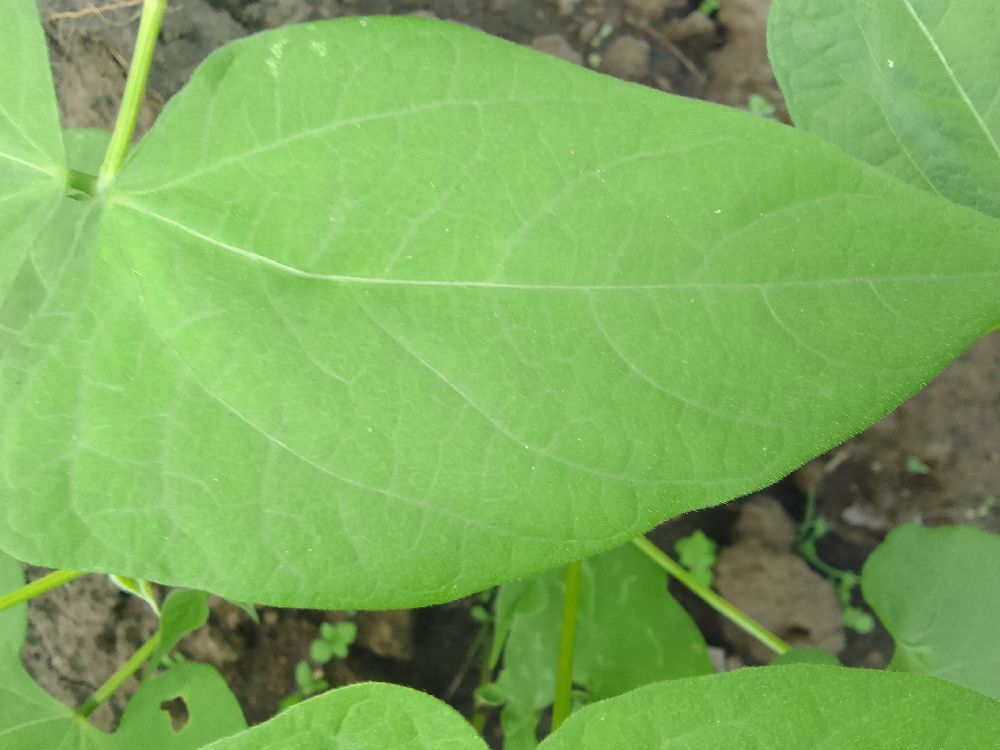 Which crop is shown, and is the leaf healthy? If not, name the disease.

common bean, healthy
